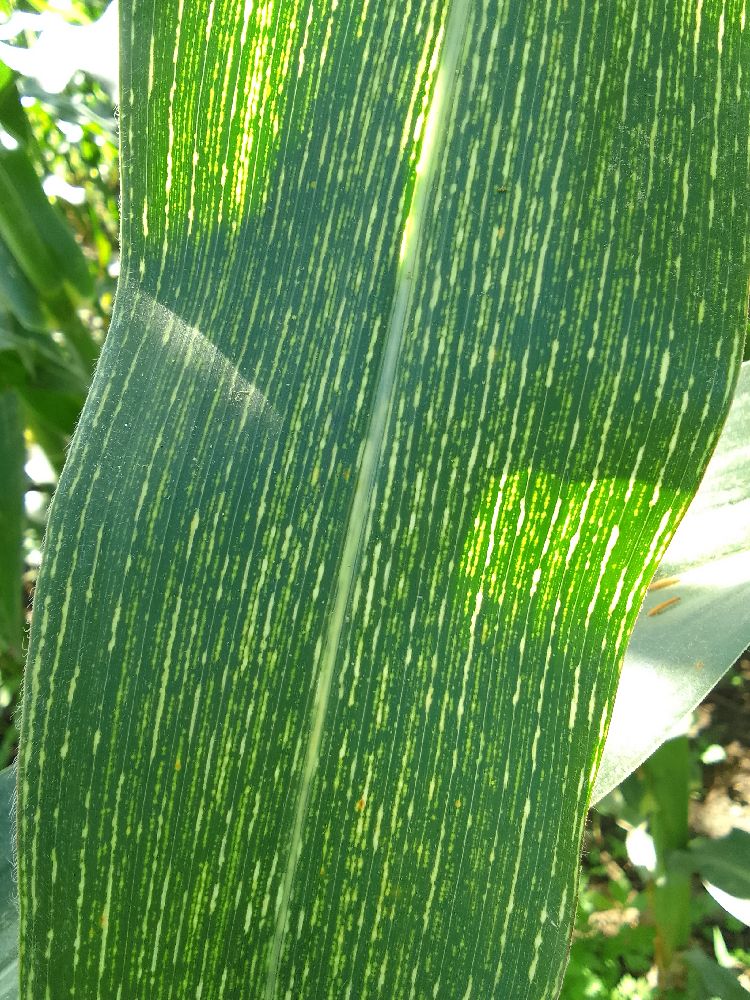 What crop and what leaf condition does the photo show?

maize, maize streak virus
